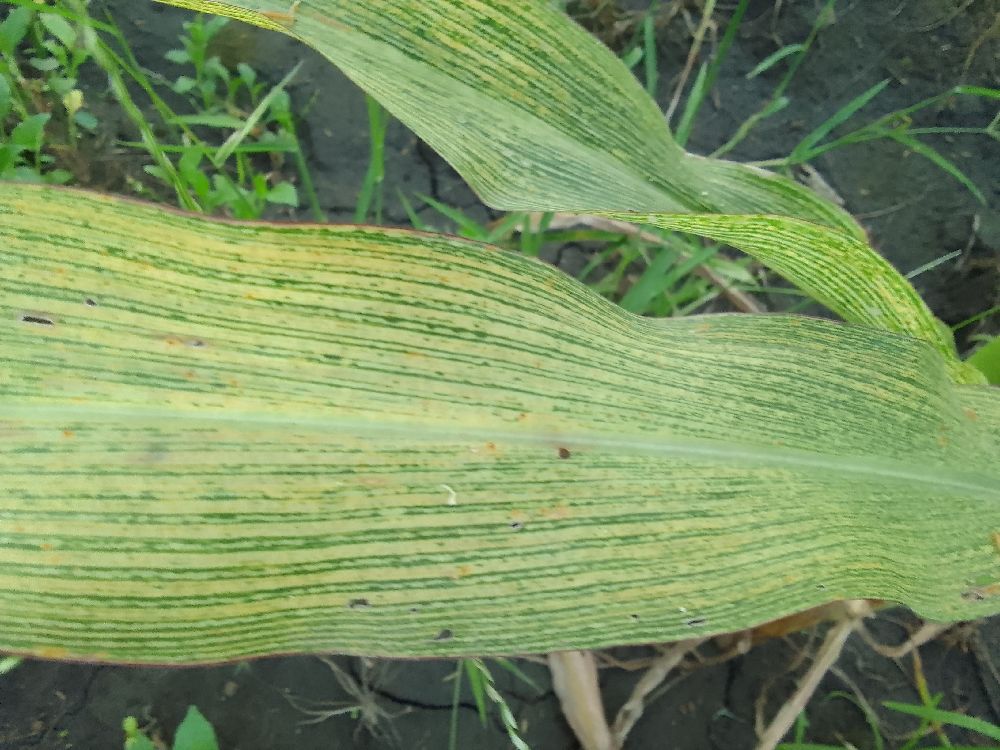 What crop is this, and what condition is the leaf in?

maize, maize streak virus
